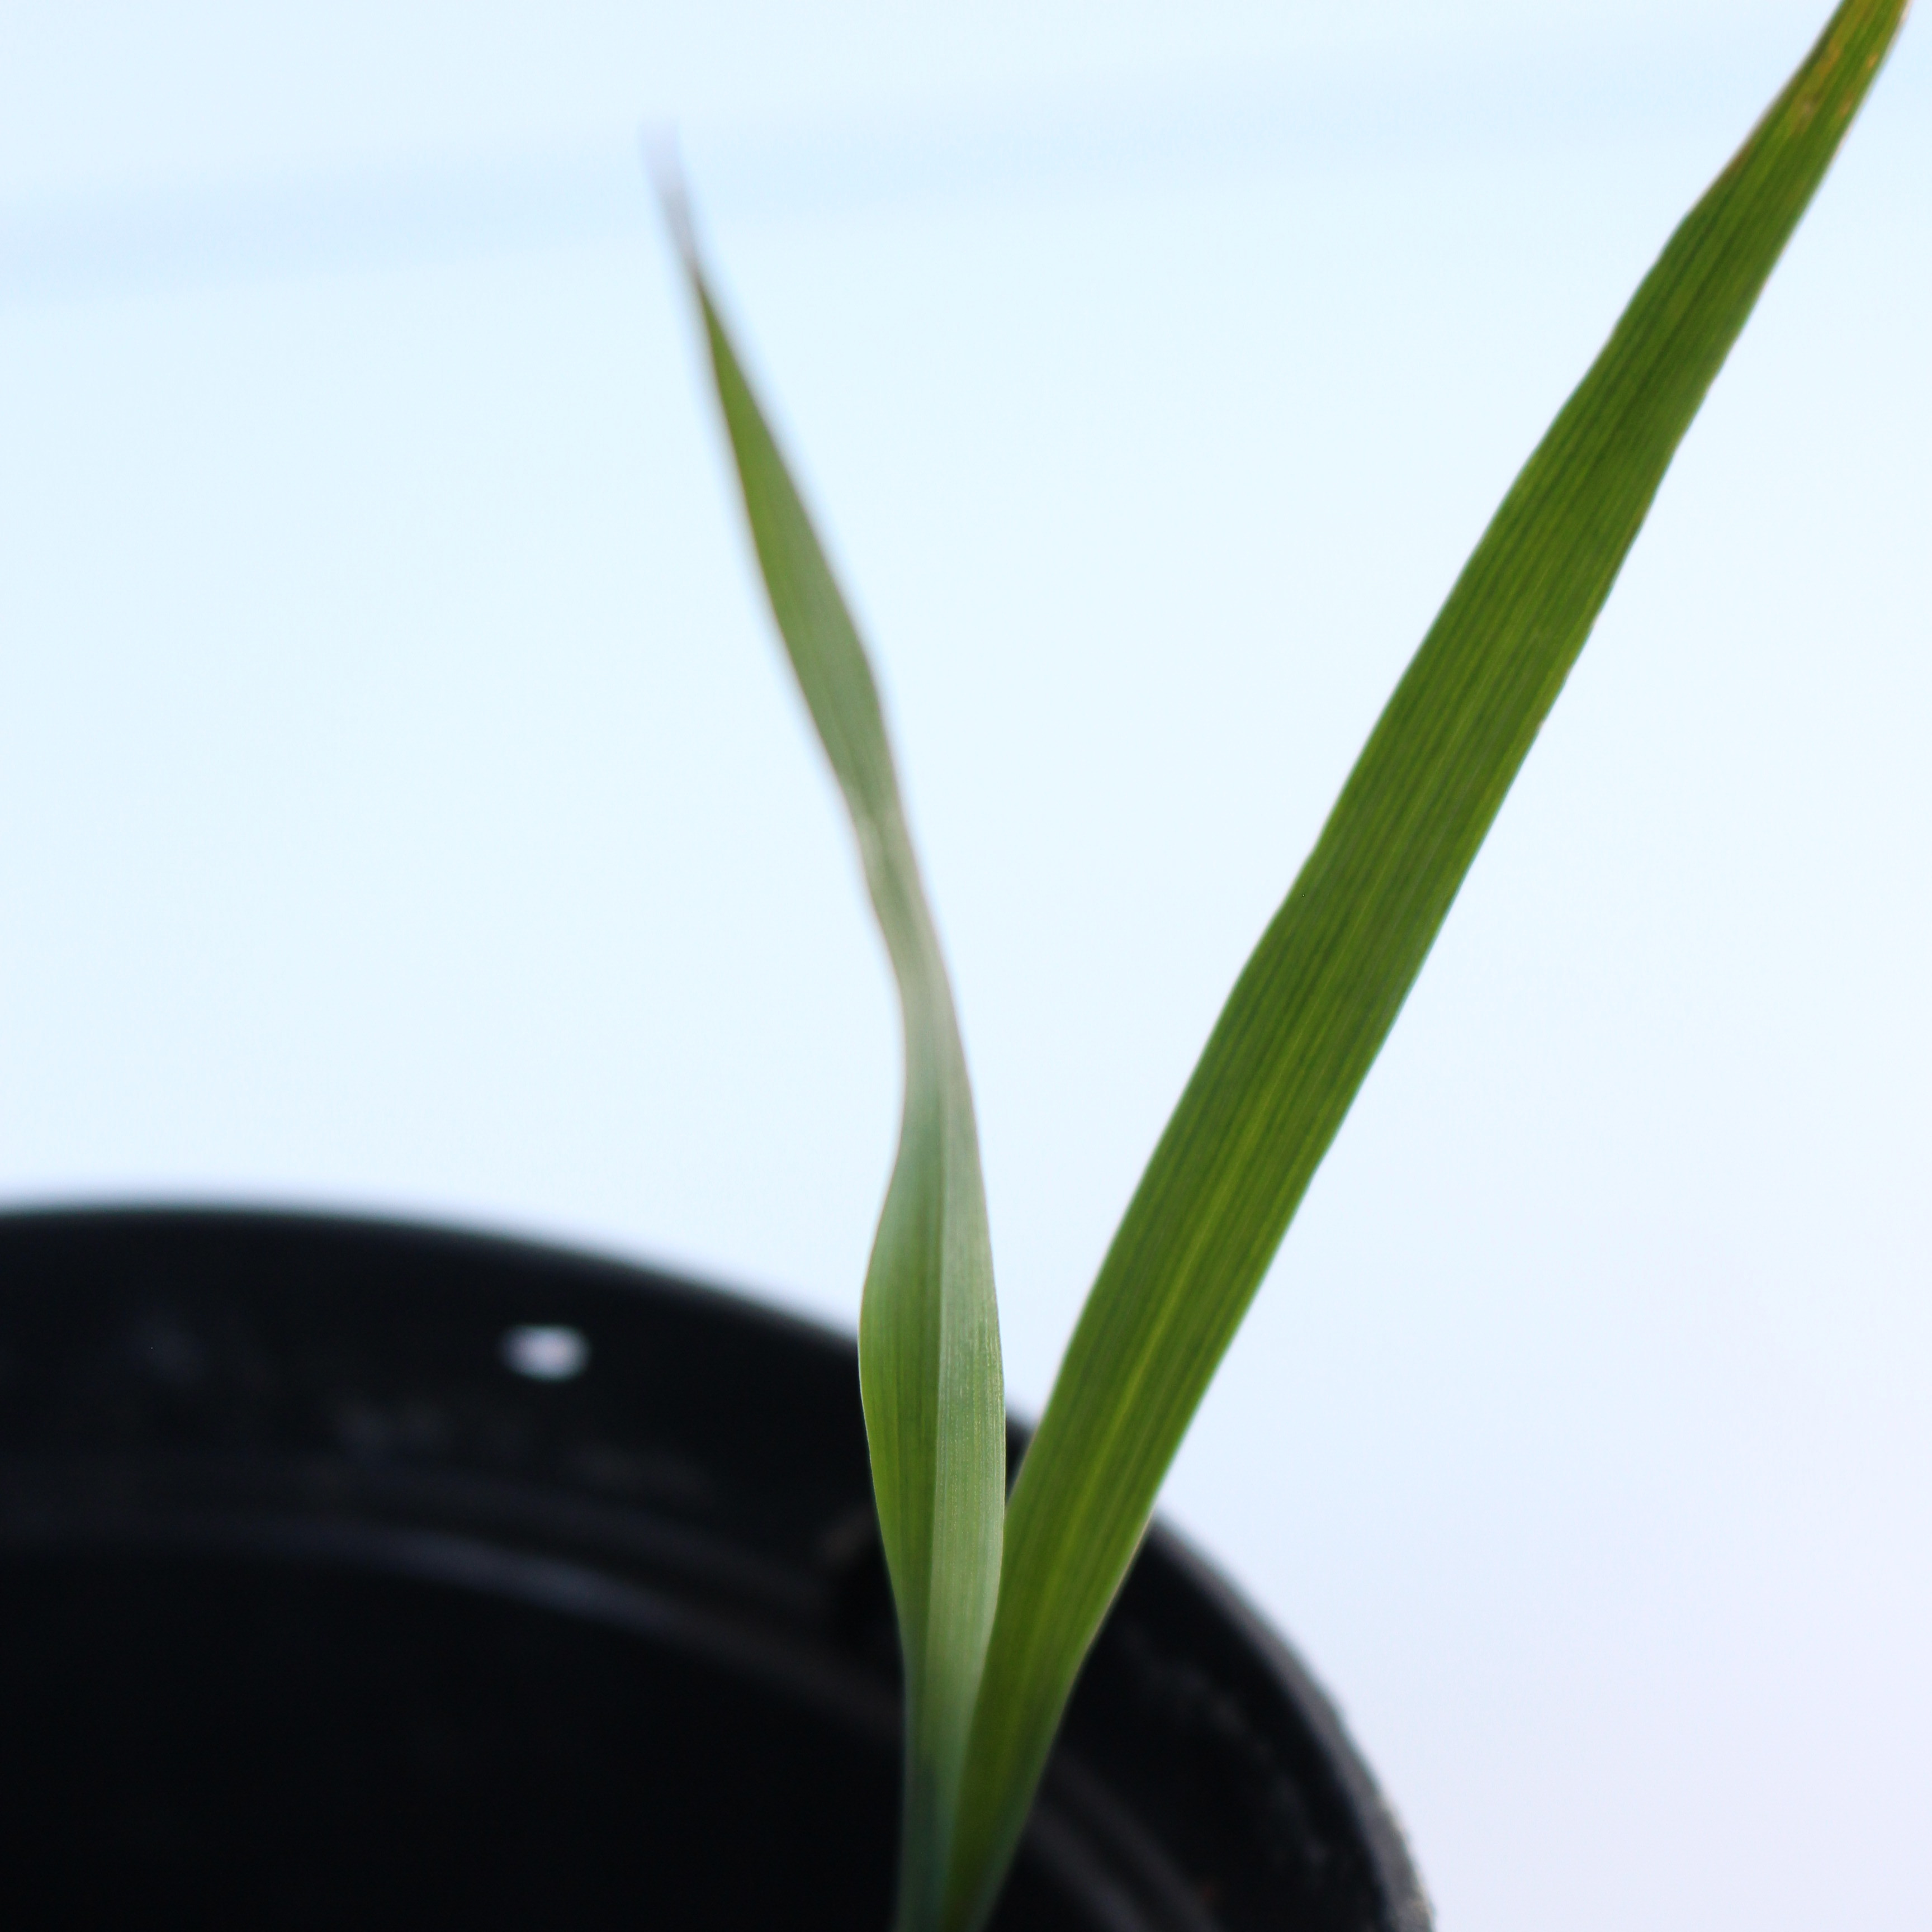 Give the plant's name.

Avena sterilis
